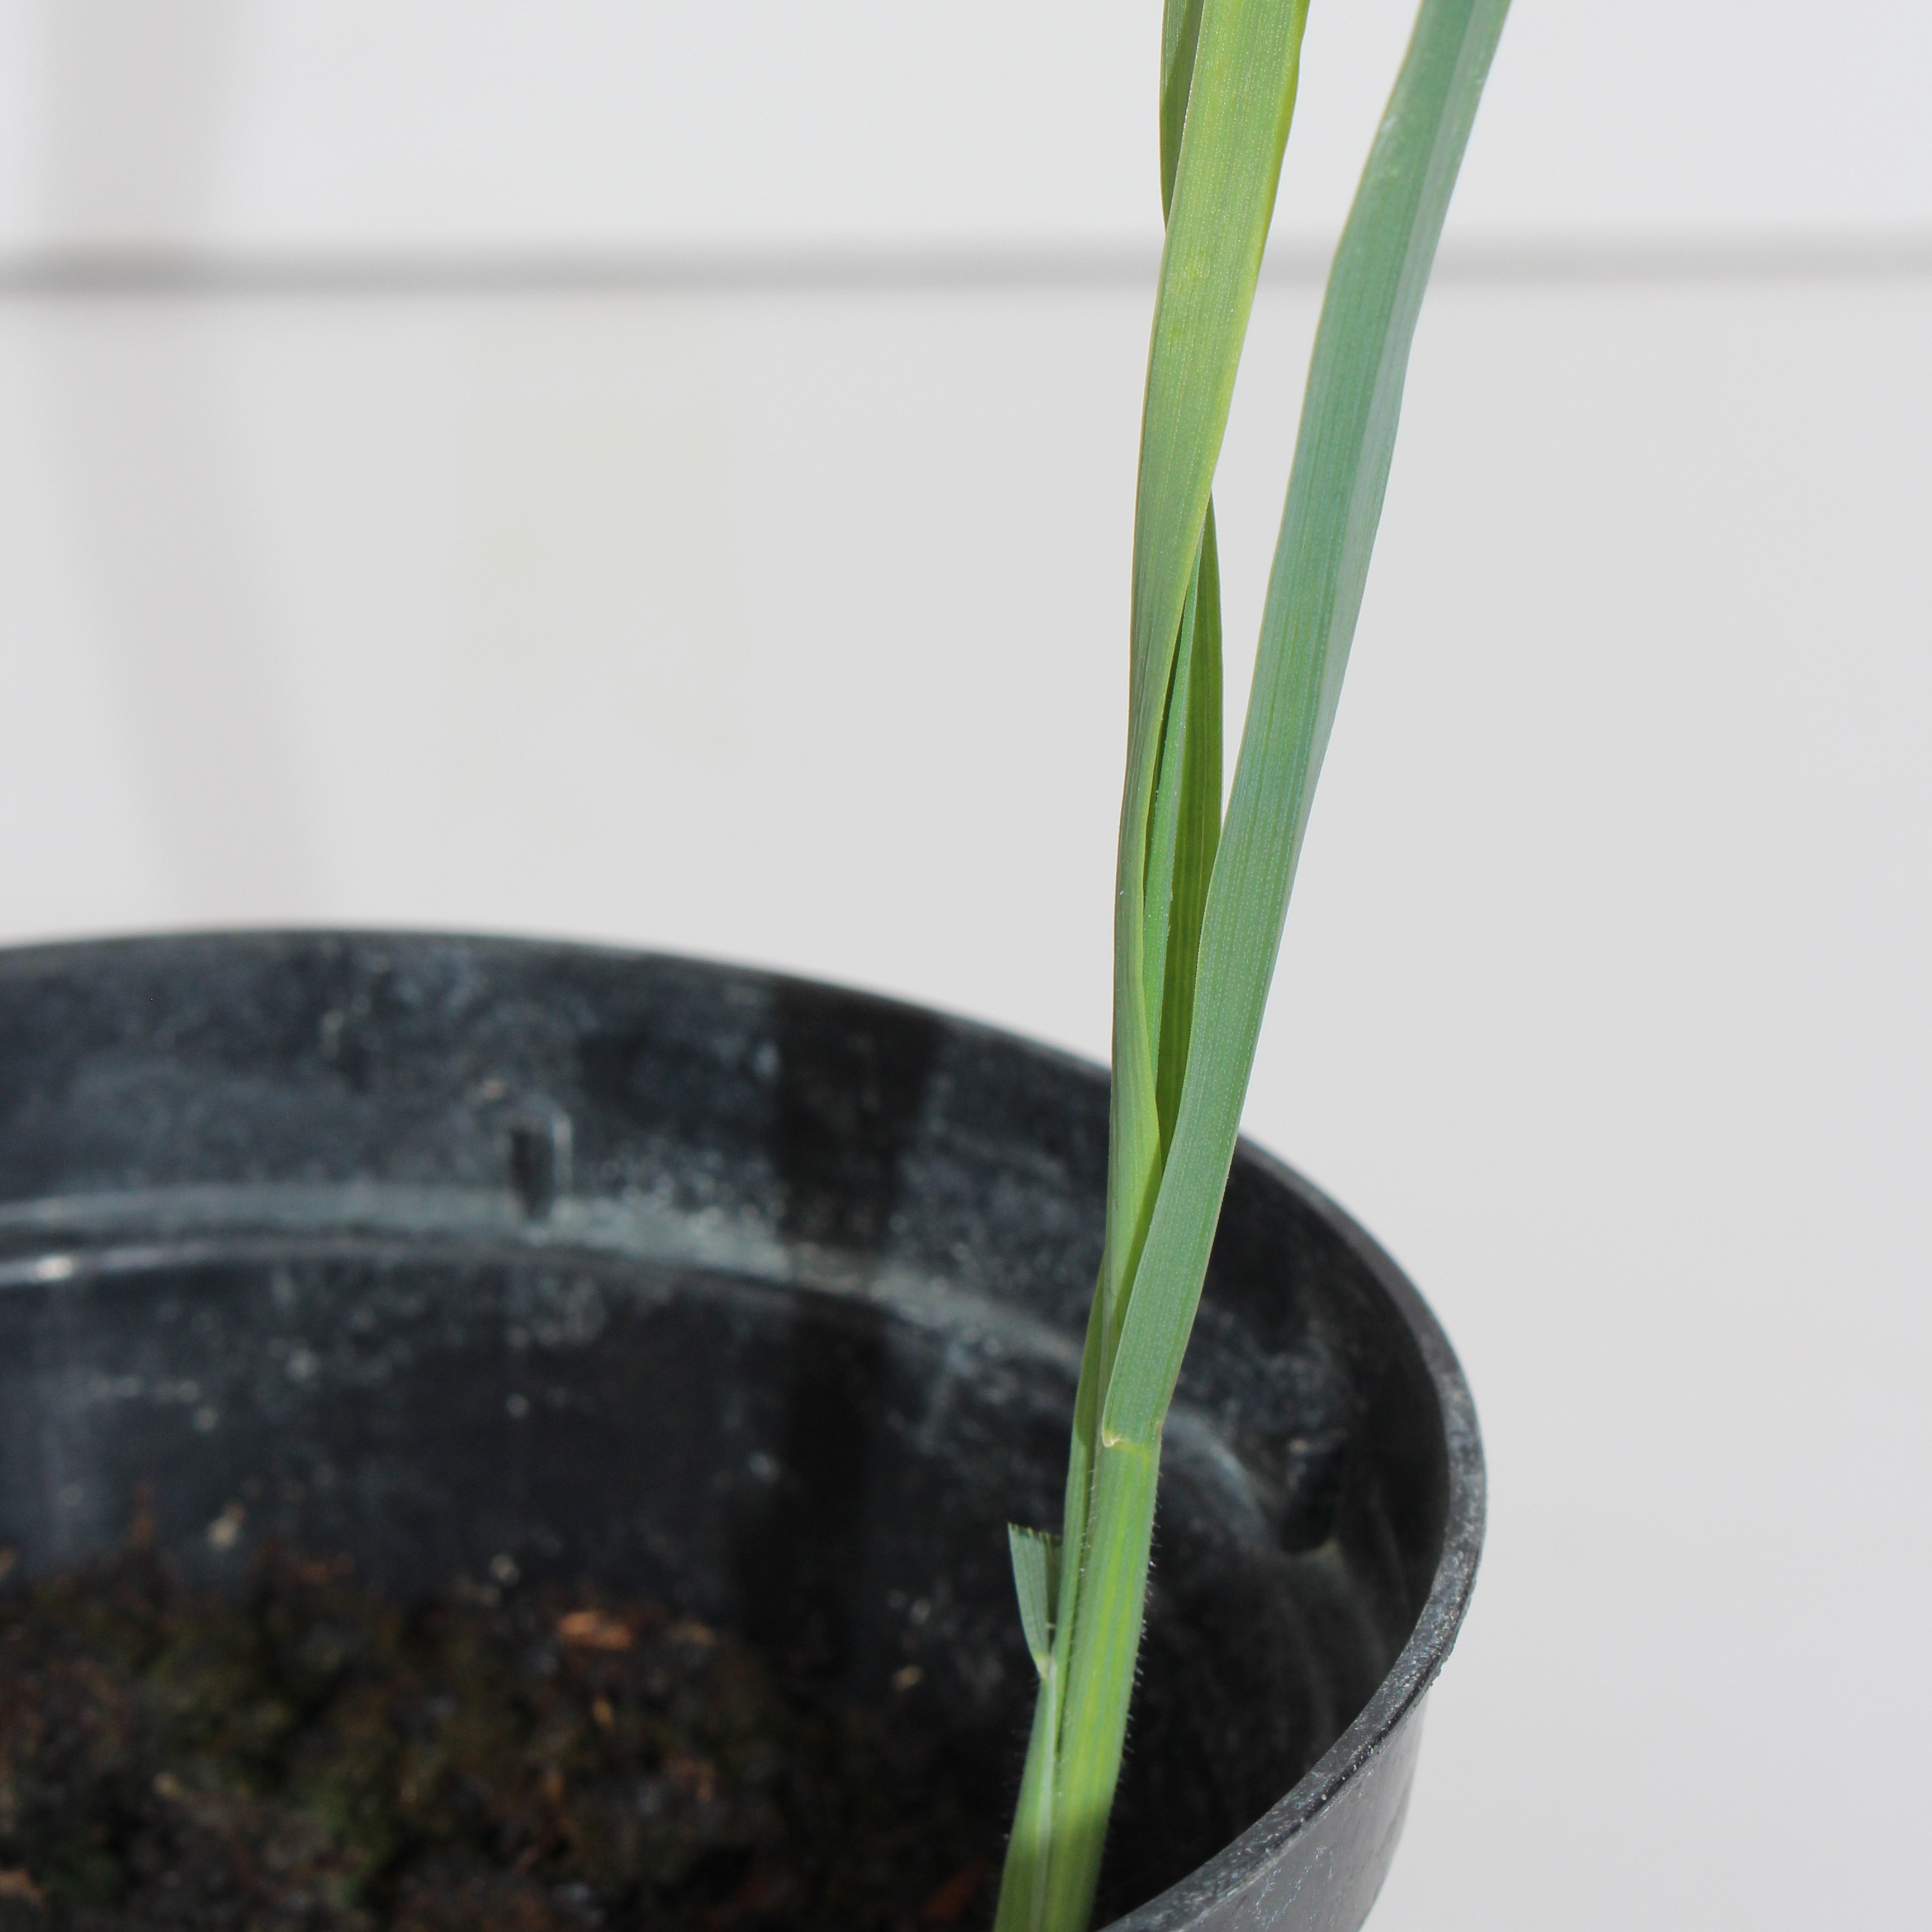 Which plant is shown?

Avena sterilis
